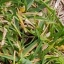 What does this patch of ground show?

grass
